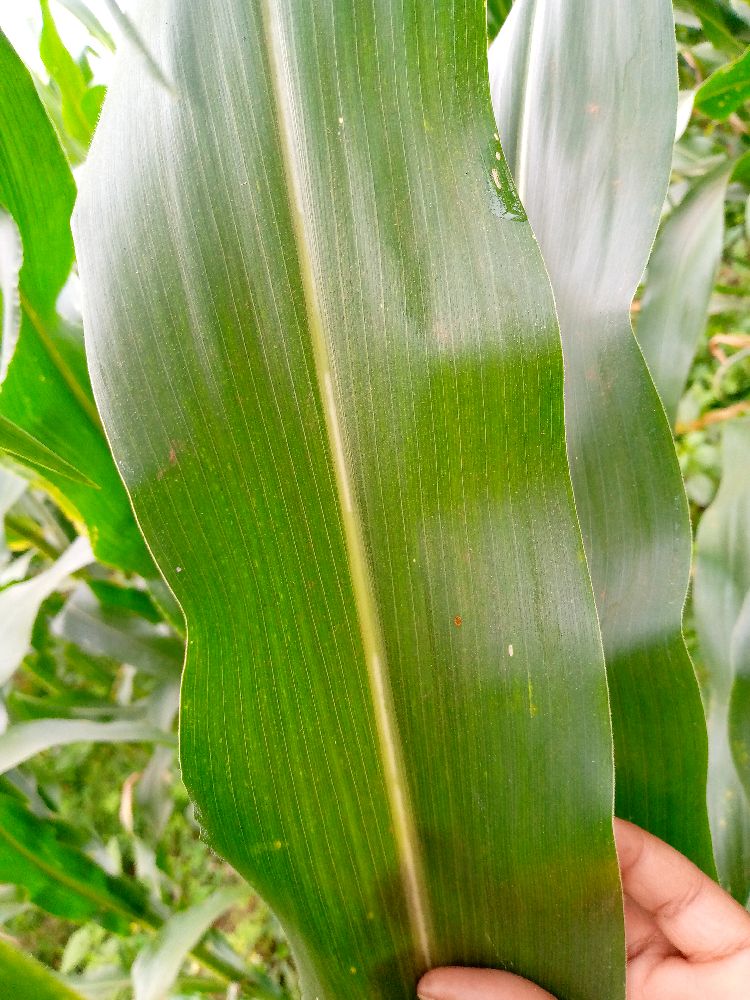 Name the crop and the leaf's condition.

maize, healthy
